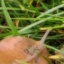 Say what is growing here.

grass
